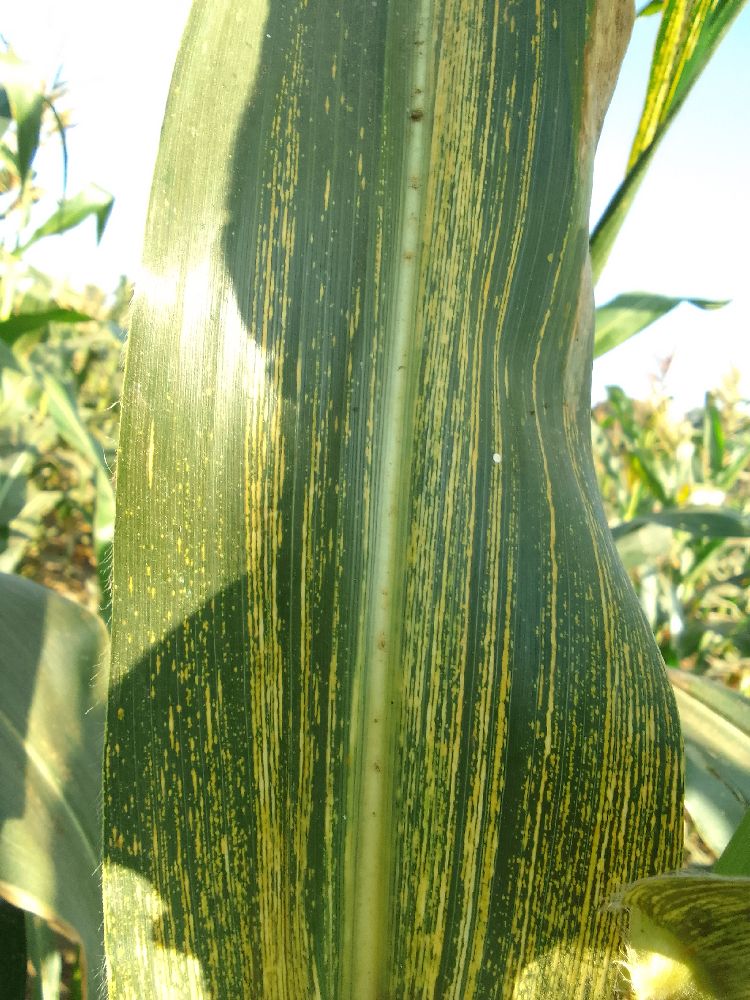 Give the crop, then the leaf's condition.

maize, maize streak virus
